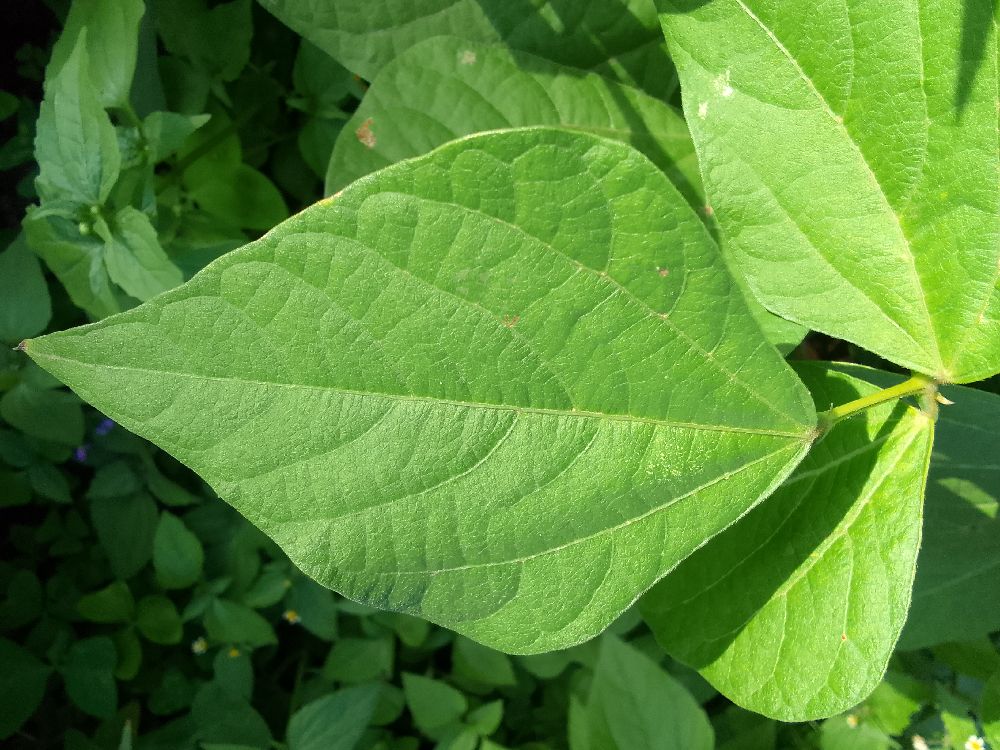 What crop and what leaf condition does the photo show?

common bean, healthy
